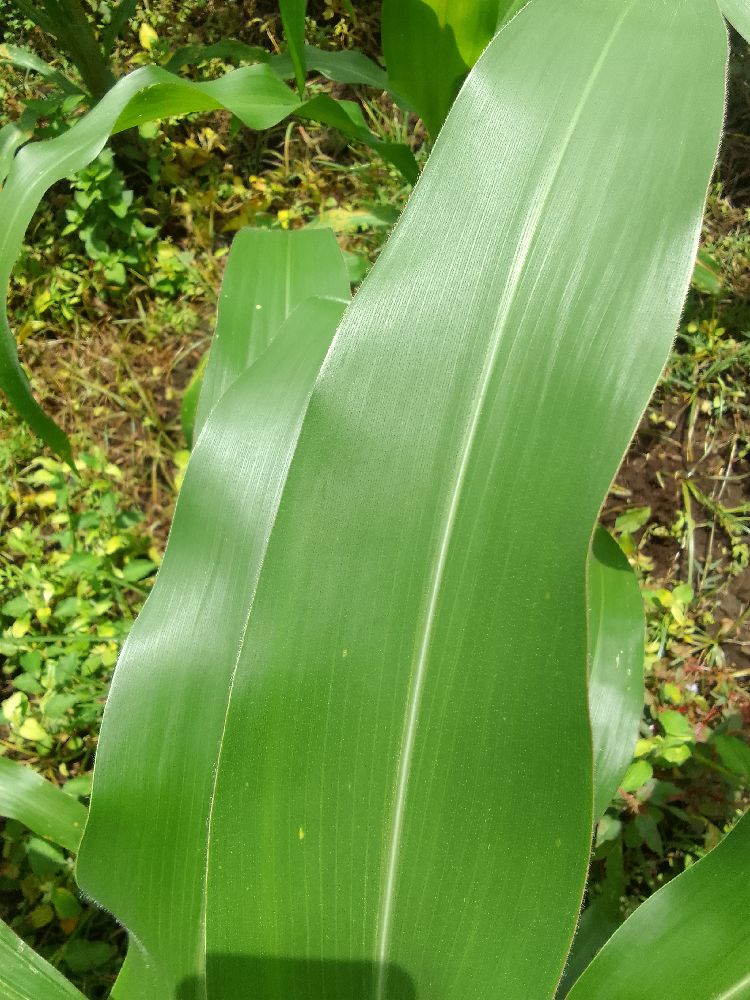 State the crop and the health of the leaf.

maize, healthy
